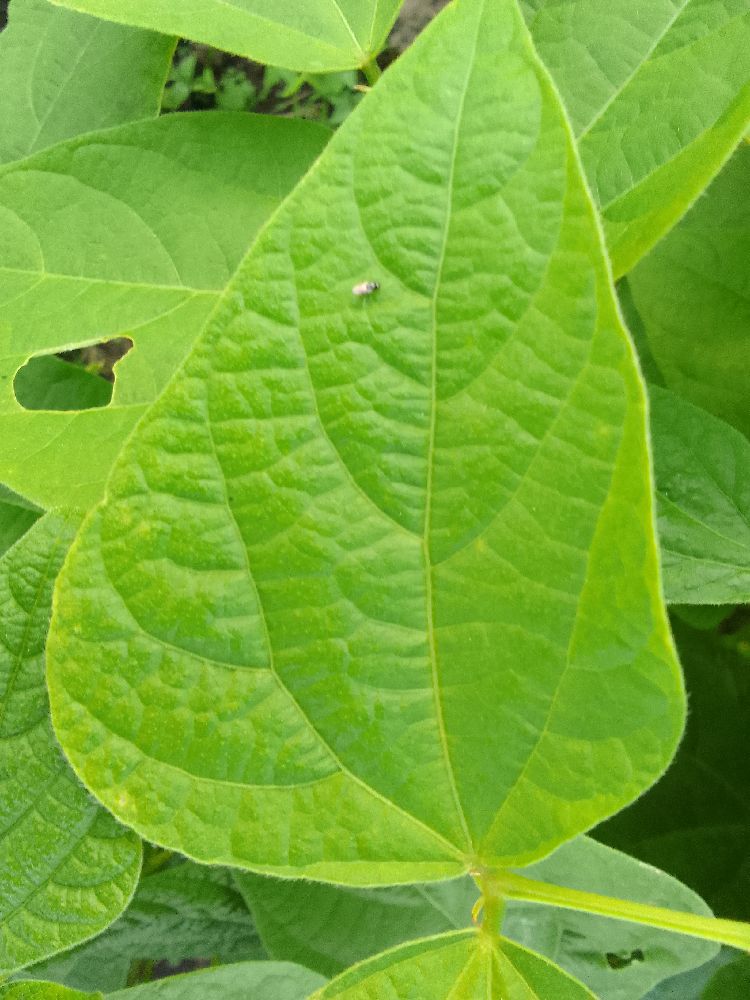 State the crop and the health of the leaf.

common bean, healthy
